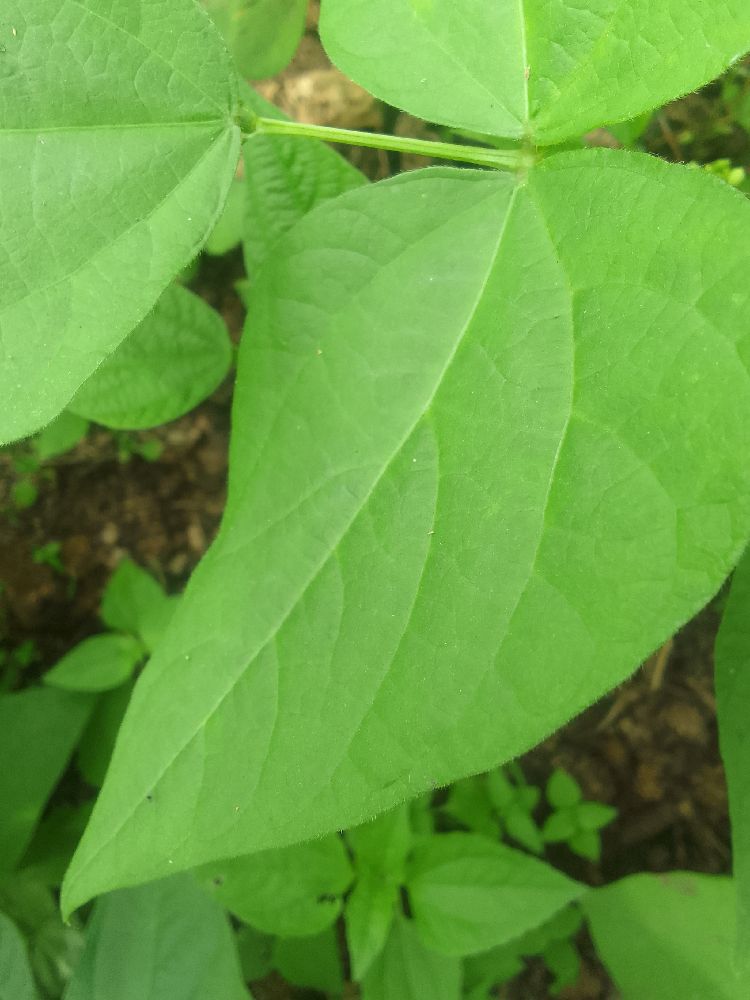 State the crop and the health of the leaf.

common bean, healthy
